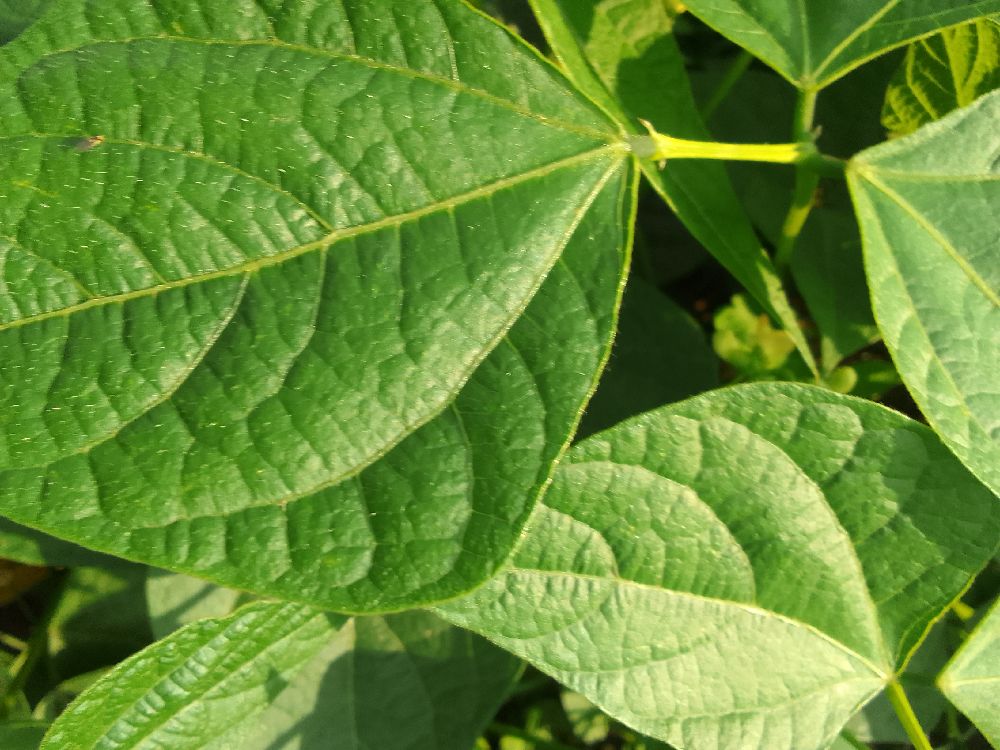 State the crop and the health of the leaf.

common bean, healthy
